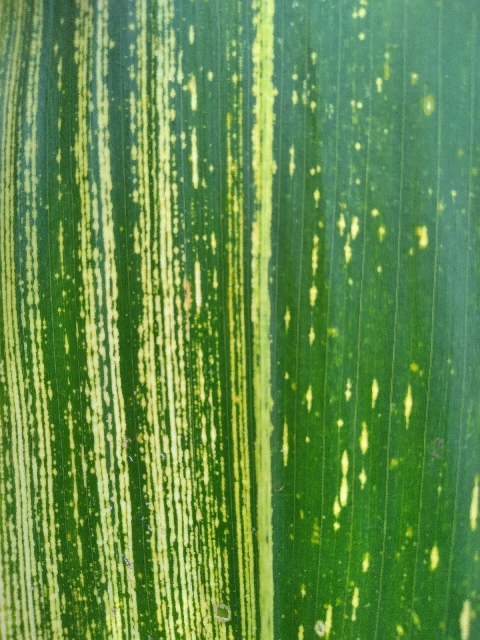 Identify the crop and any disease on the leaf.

maize, maize streak virus
